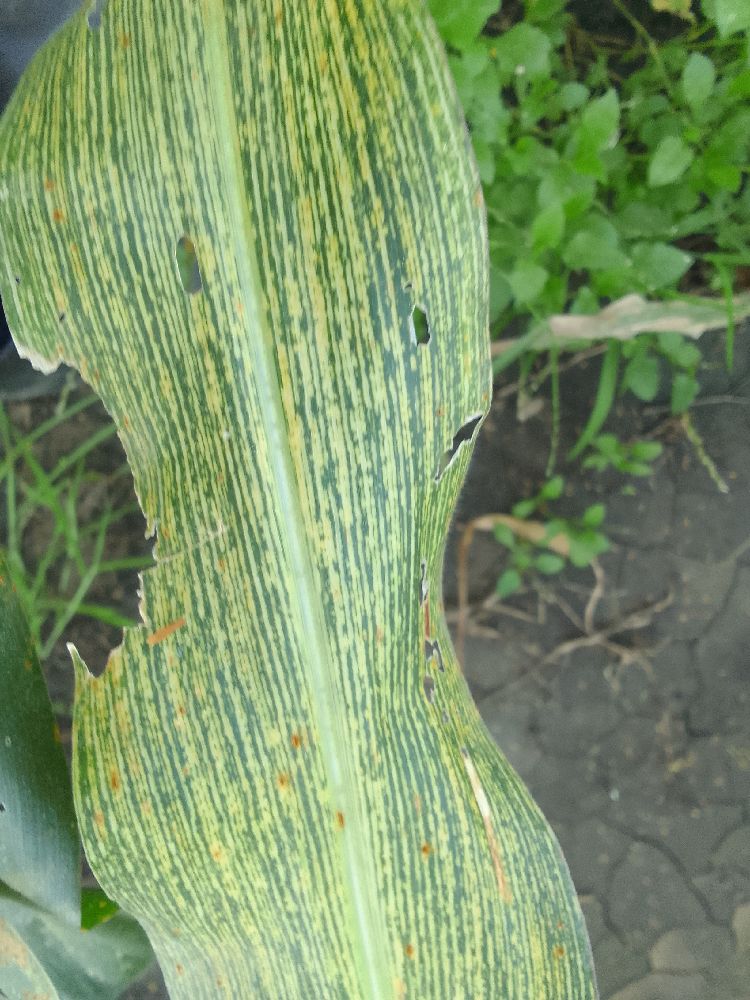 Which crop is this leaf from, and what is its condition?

maize, maize streak virus
